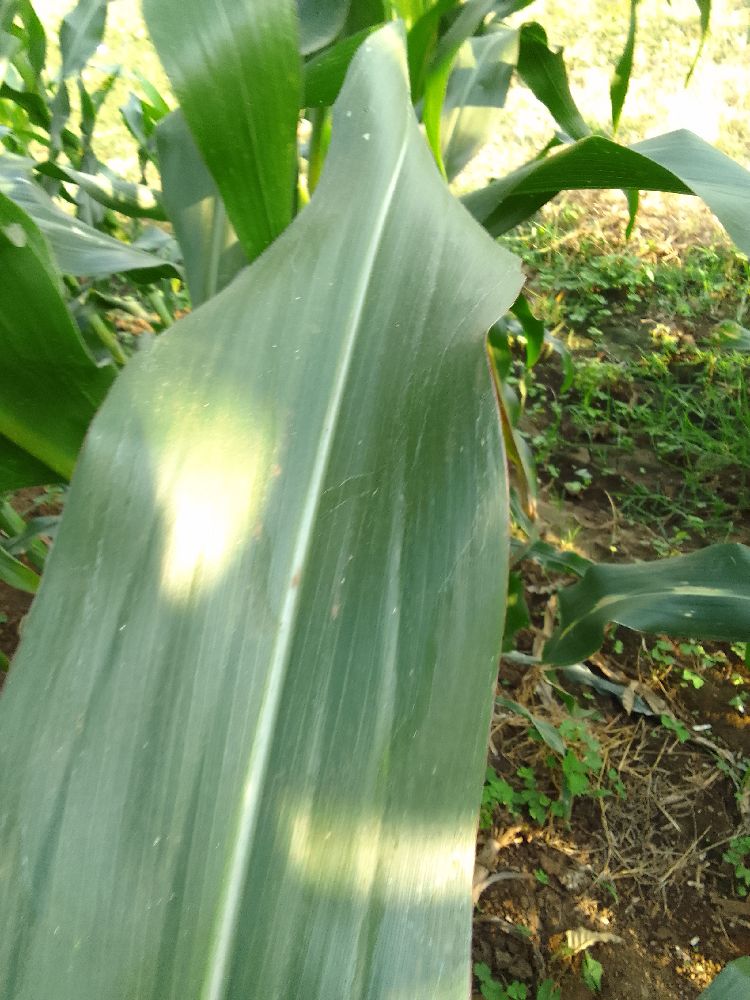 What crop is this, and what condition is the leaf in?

maize, healthy
